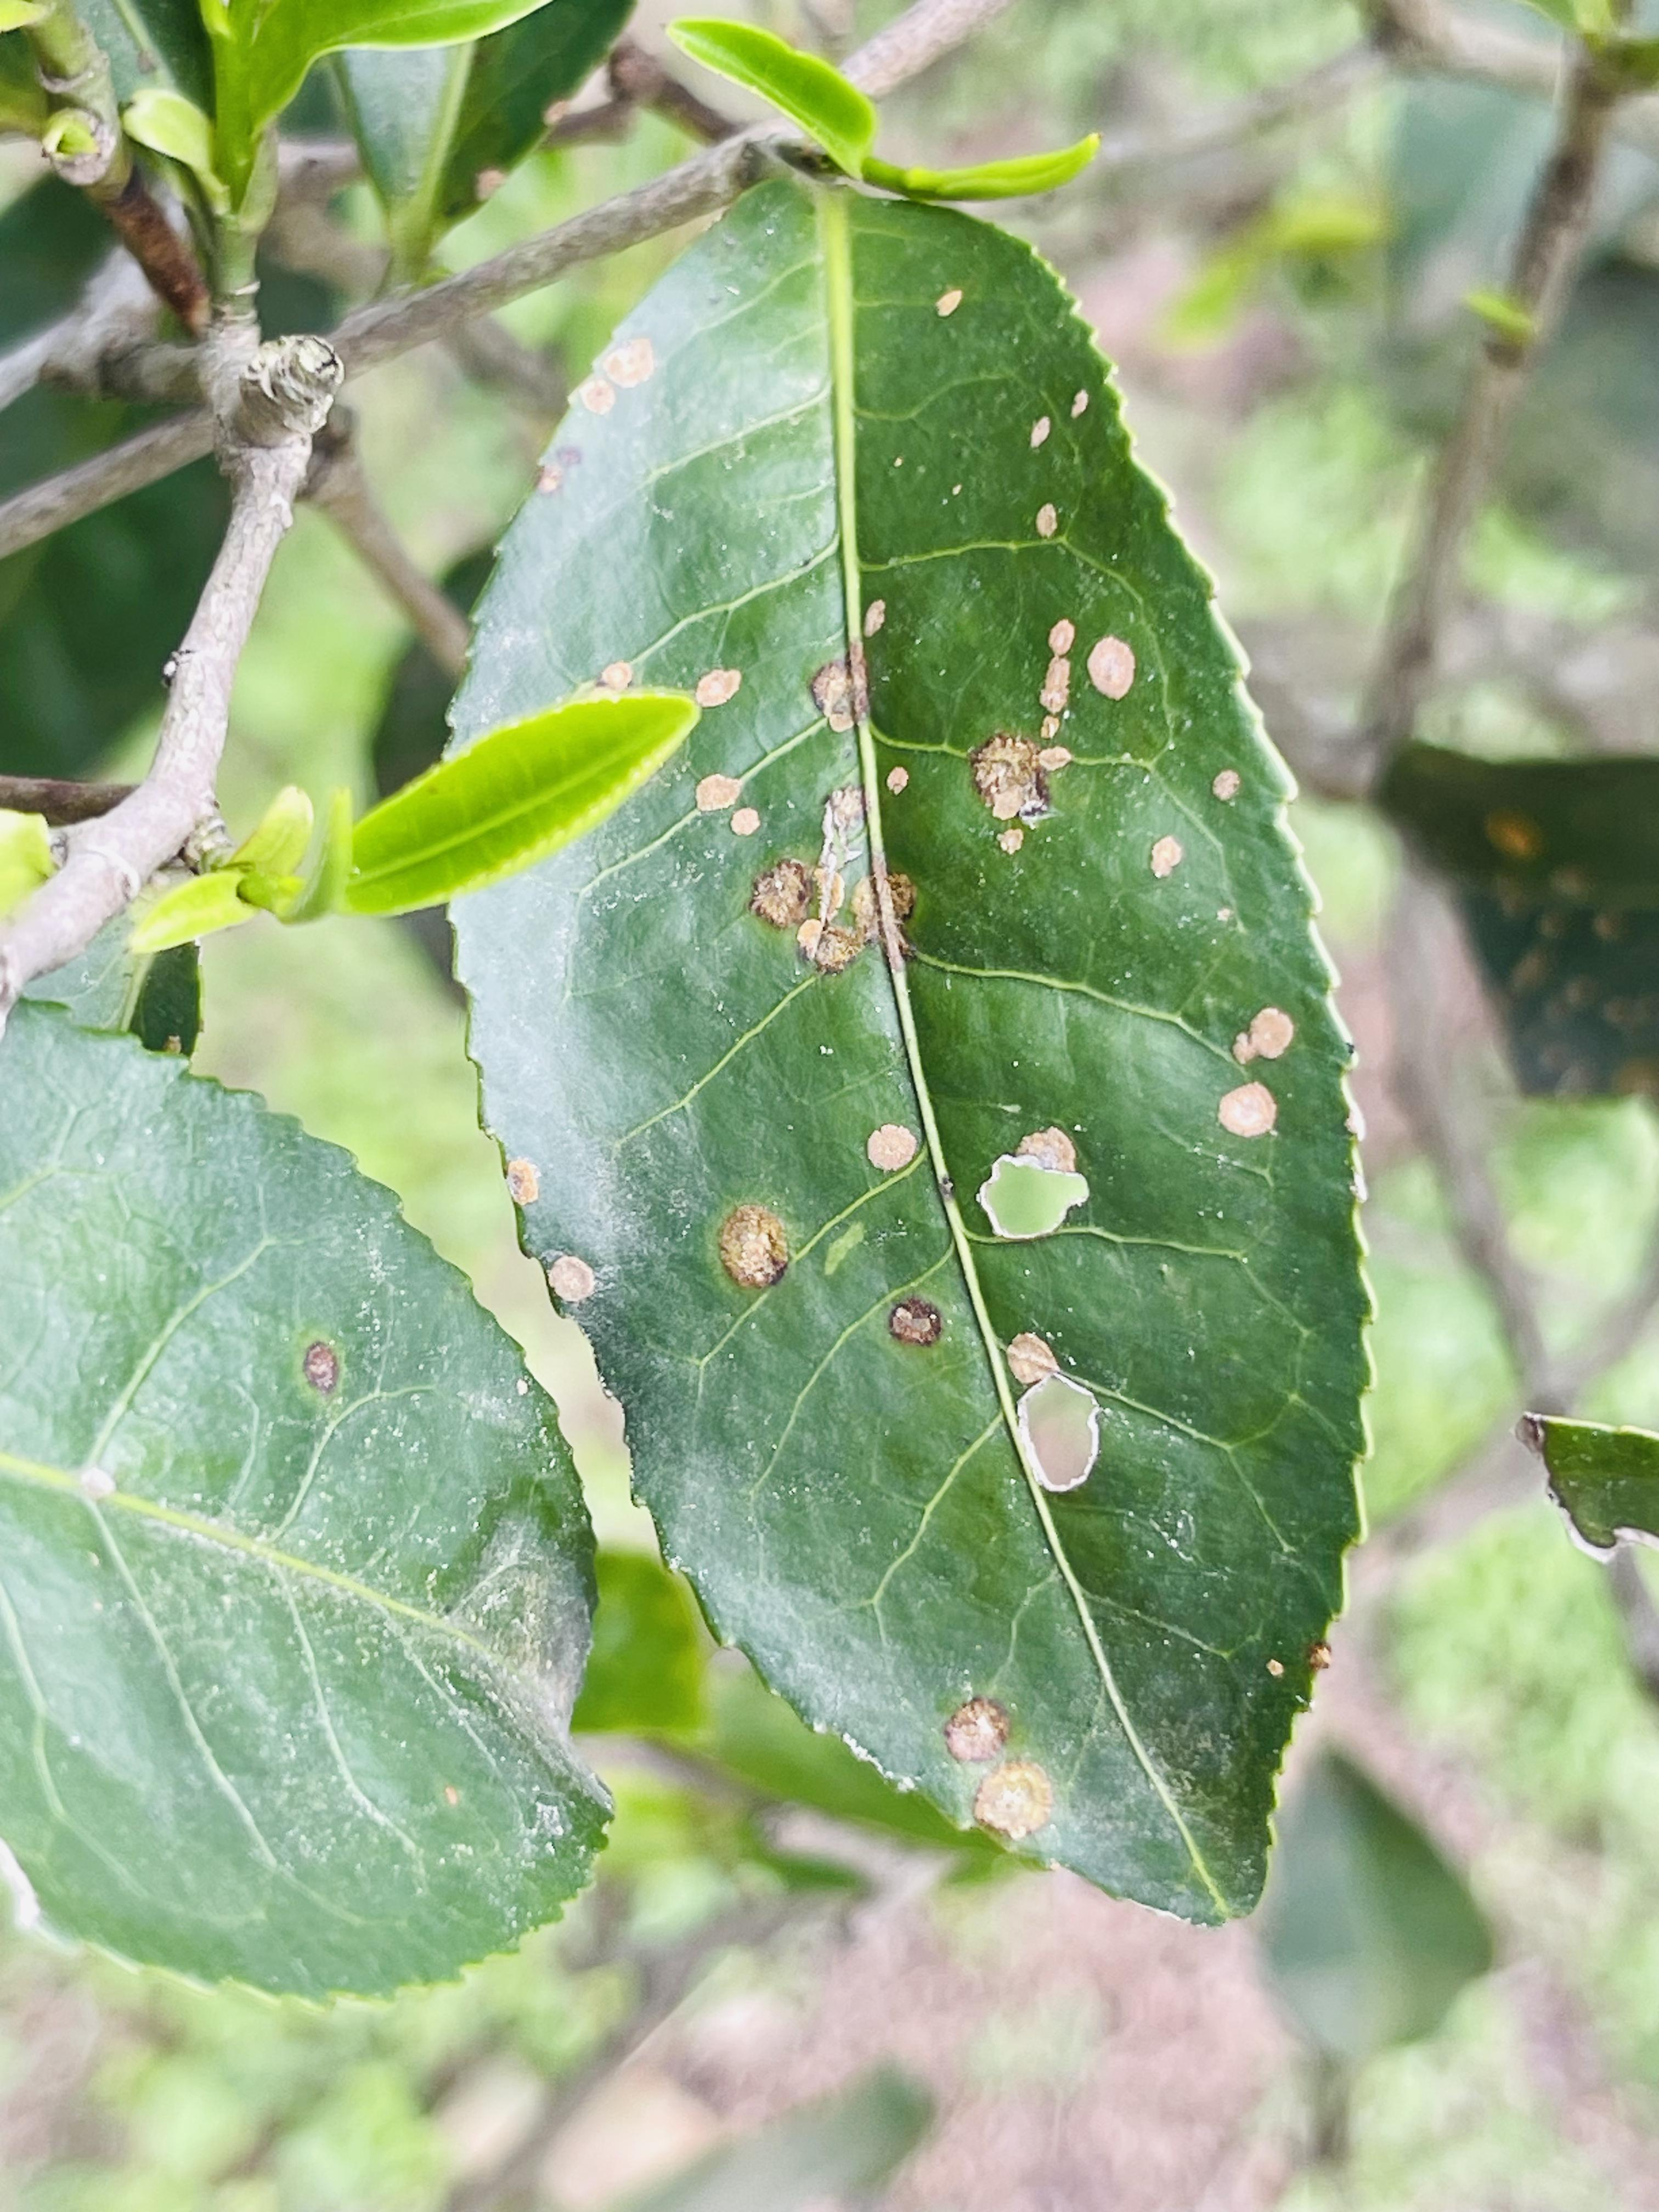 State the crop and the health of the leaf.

tea, red rust
